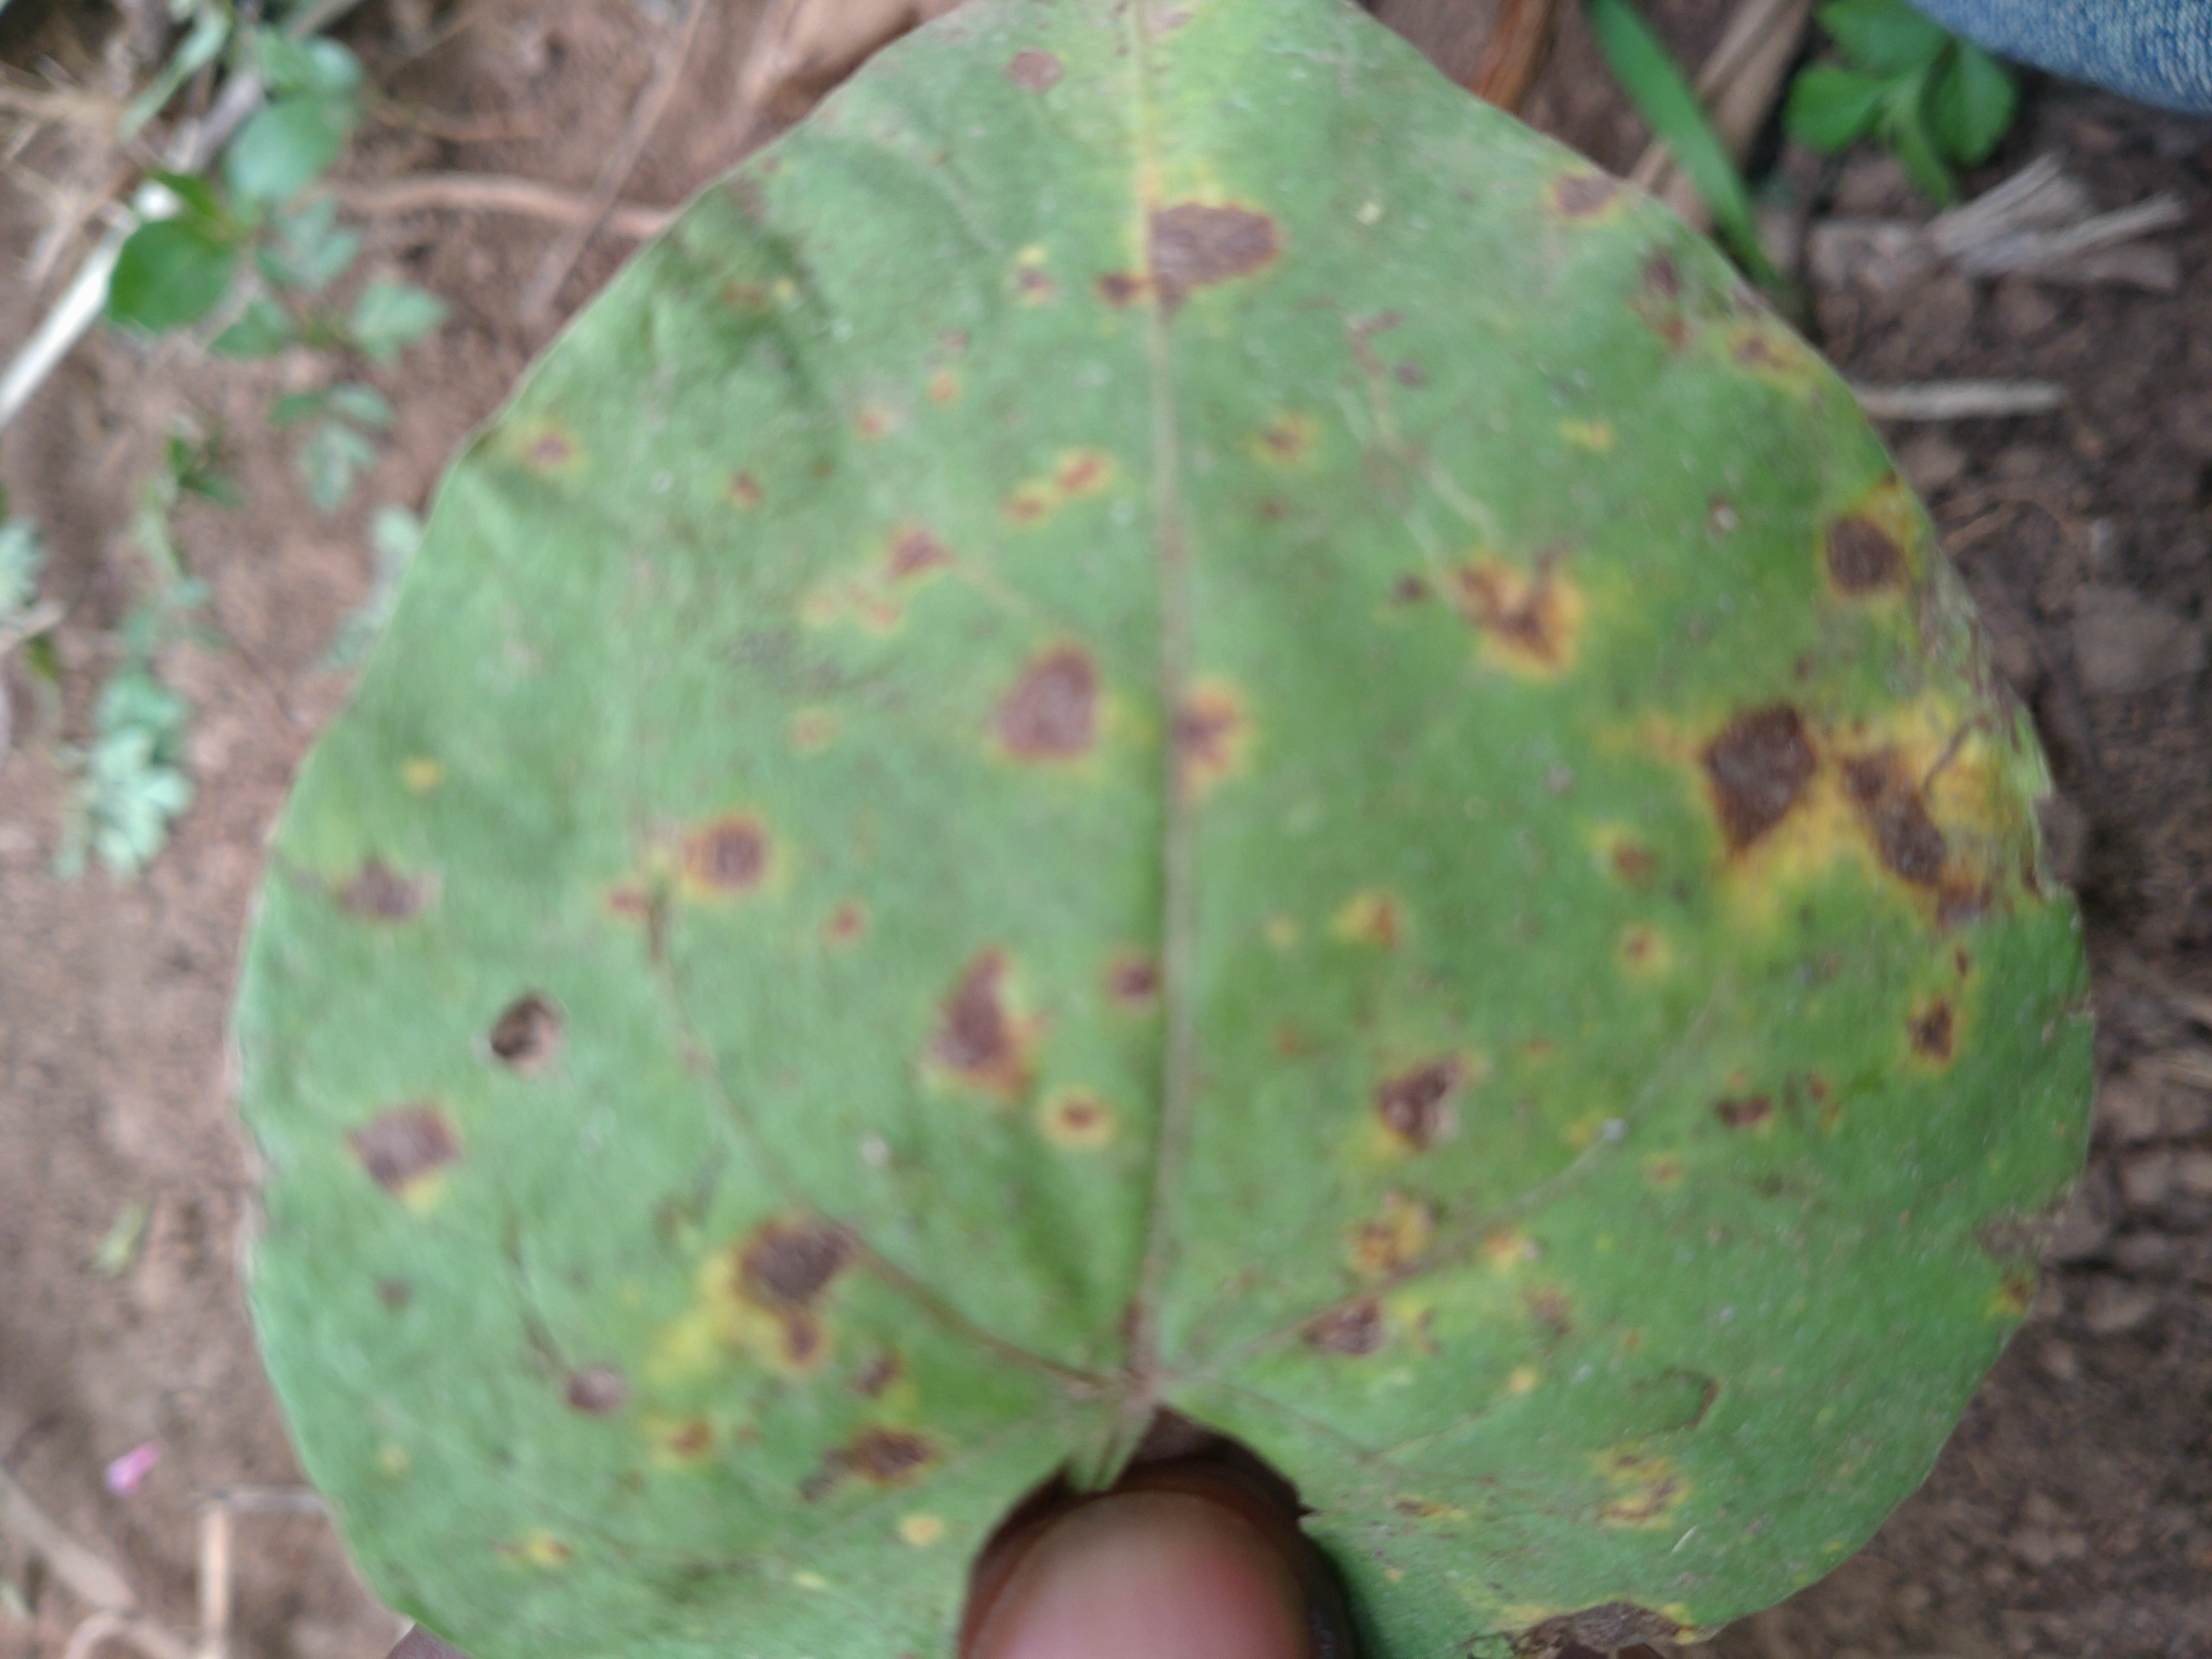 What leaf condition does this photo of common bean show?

rust
